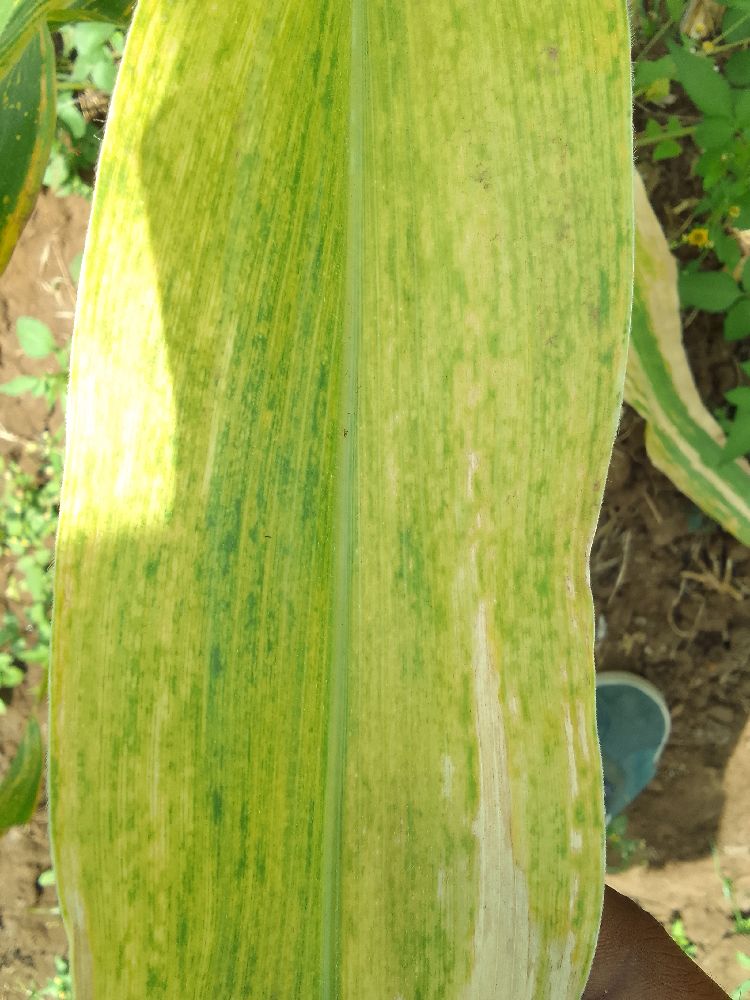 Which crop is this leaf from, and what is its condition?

maize, maize lethal necrosis
